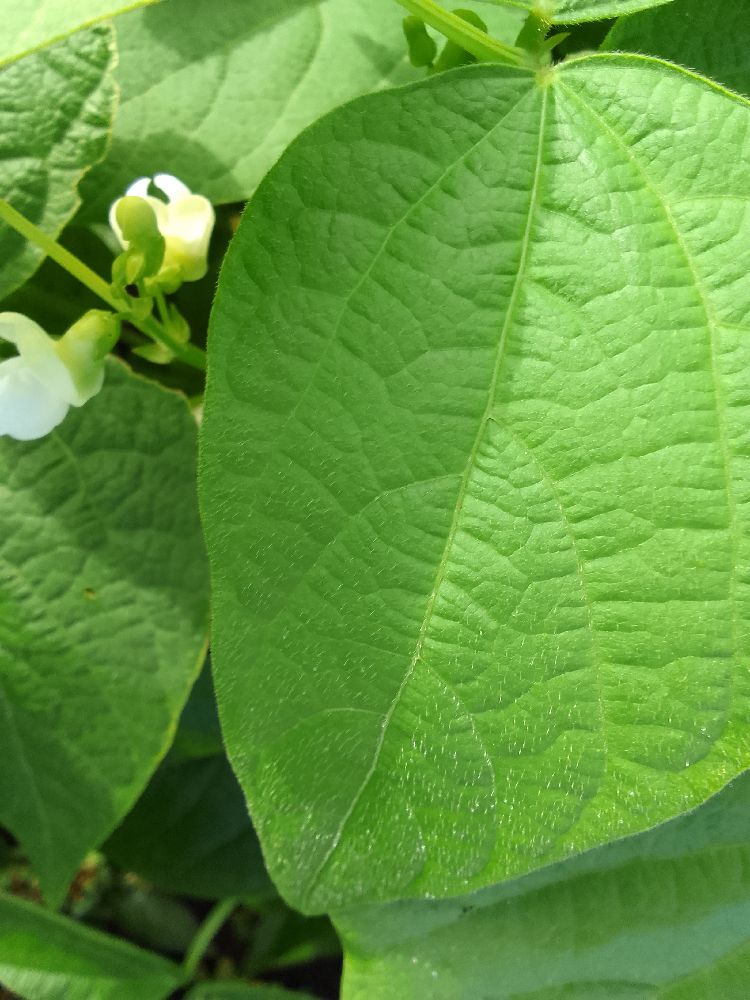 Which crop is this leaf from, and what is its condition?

common bean, healthy
